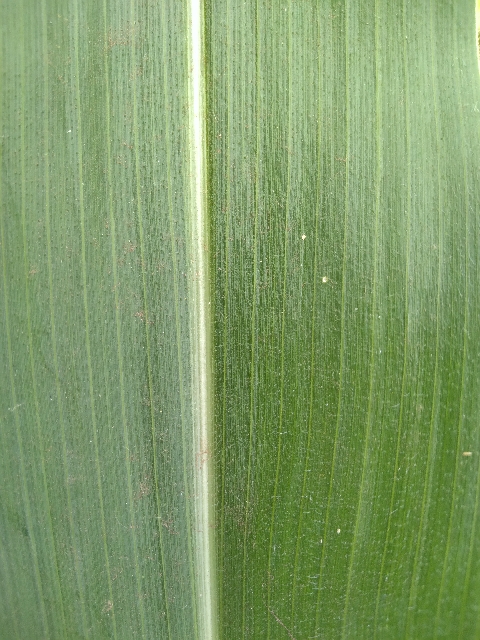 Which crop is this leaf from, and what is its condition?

maize, healthy
